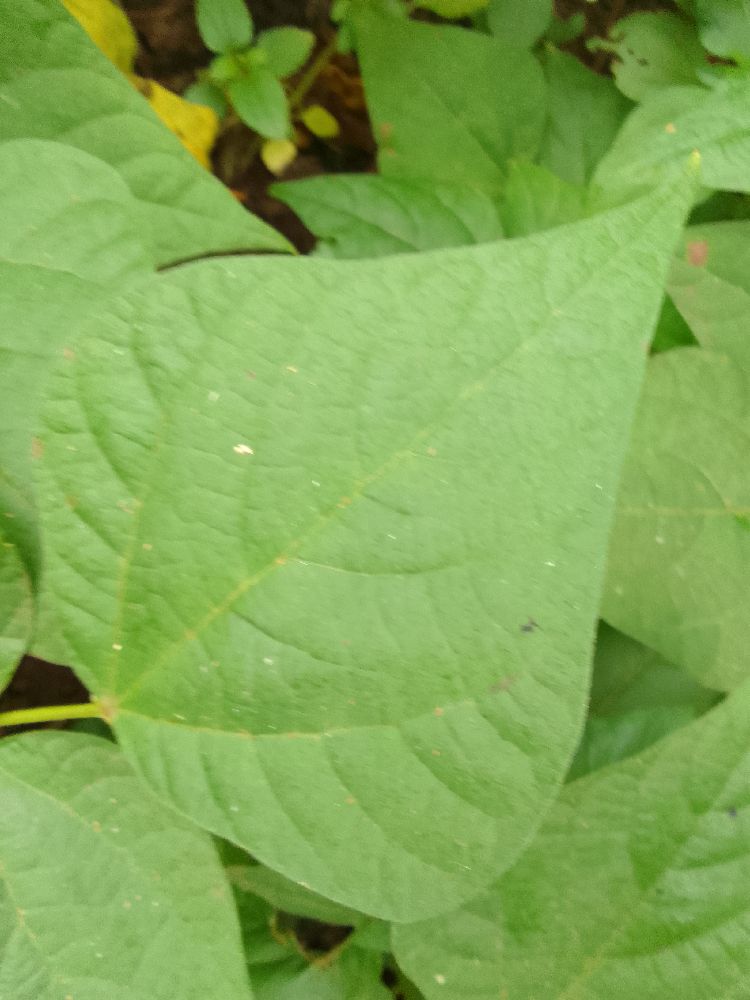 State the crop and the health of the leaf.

common bean, healthy
